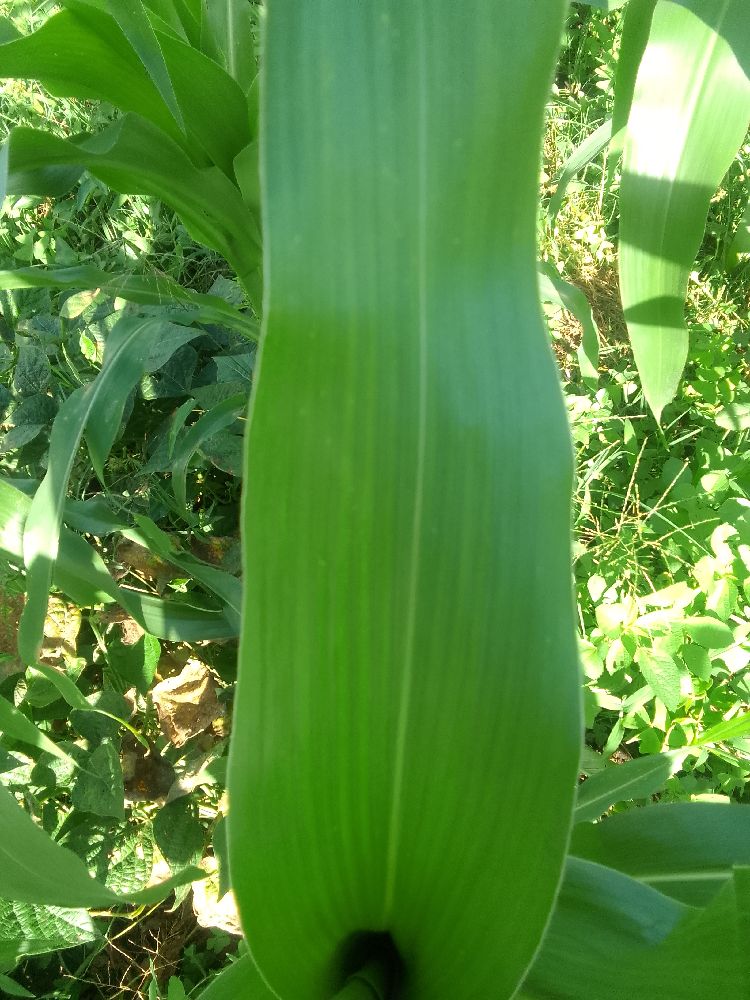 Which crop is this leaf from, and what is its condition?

maize, healthy
